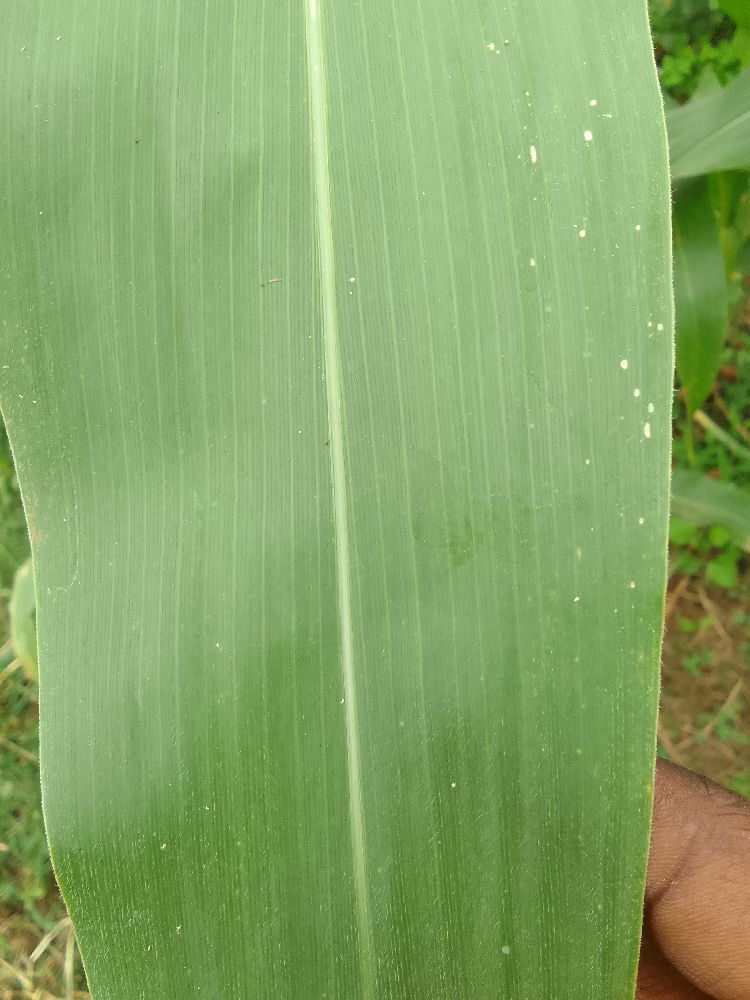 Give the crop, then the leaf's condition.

maize, healthy
